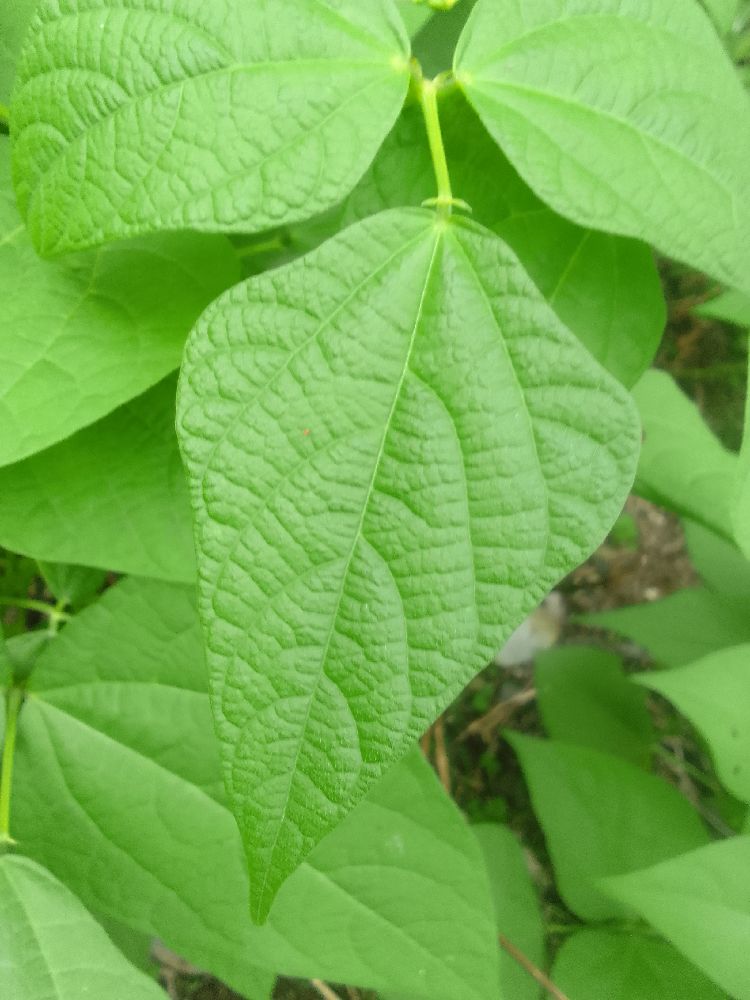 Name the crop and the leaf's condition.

common bean, healthy
